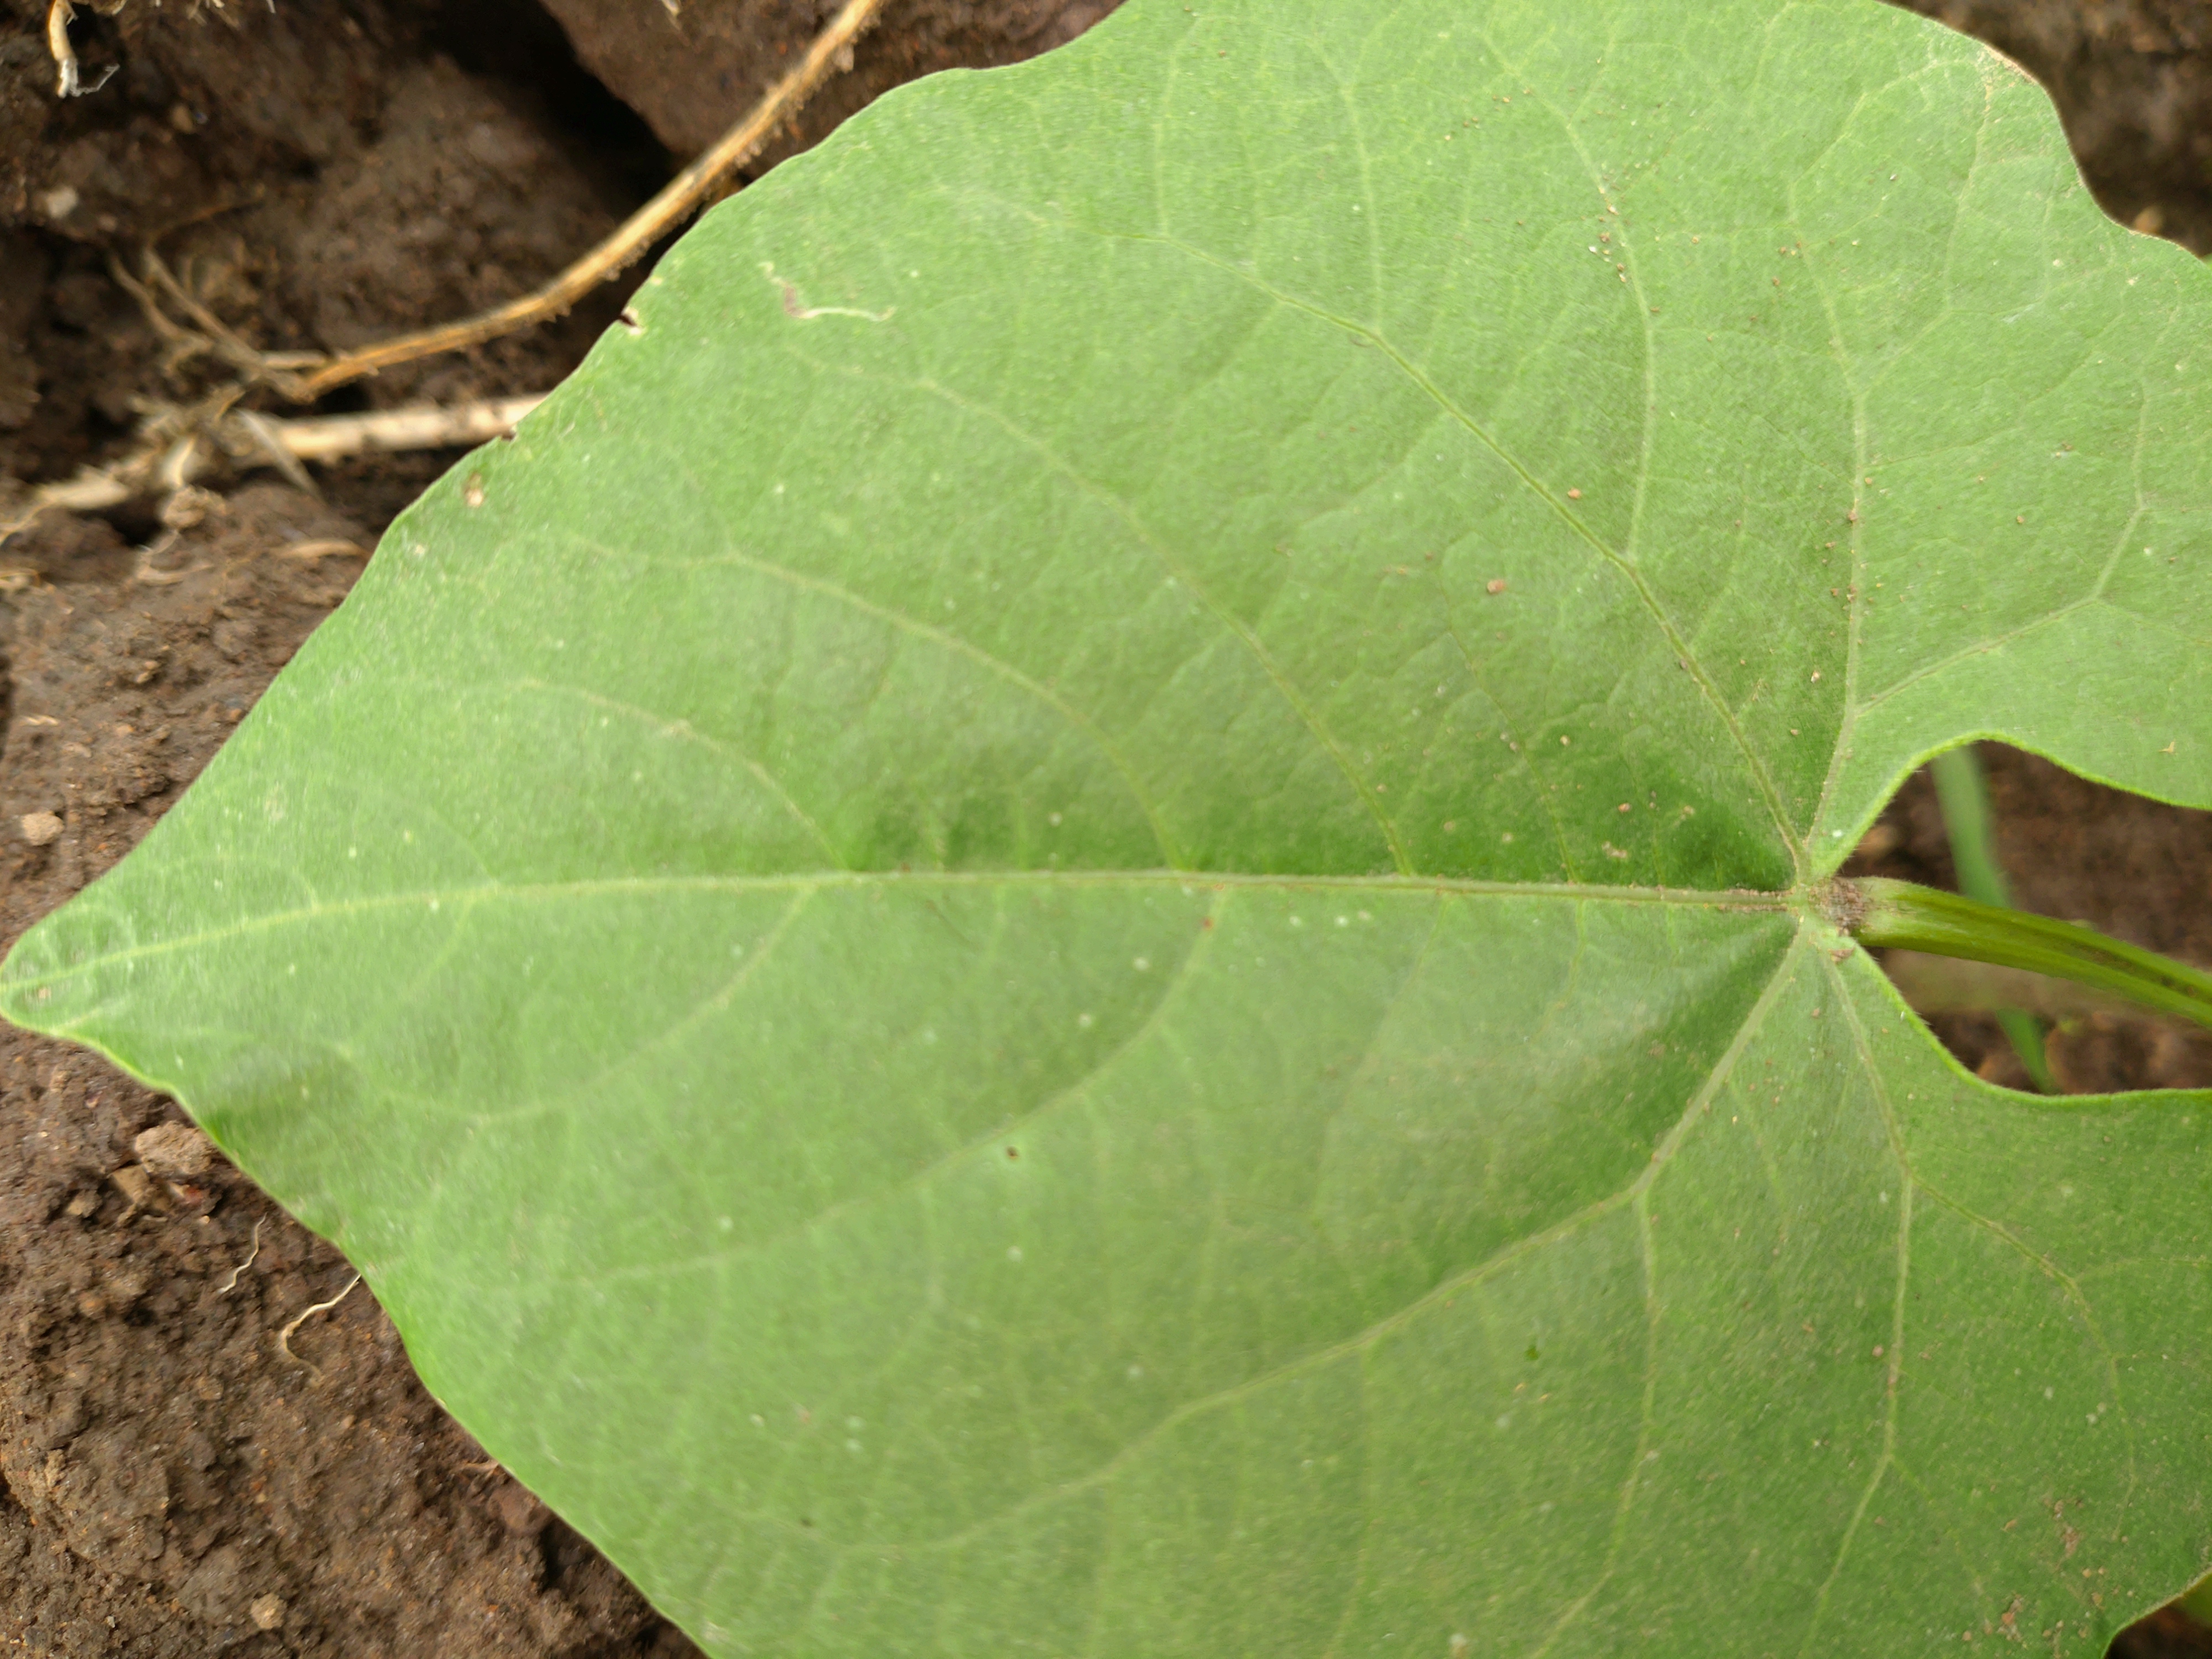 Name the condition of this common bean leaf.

healthy
